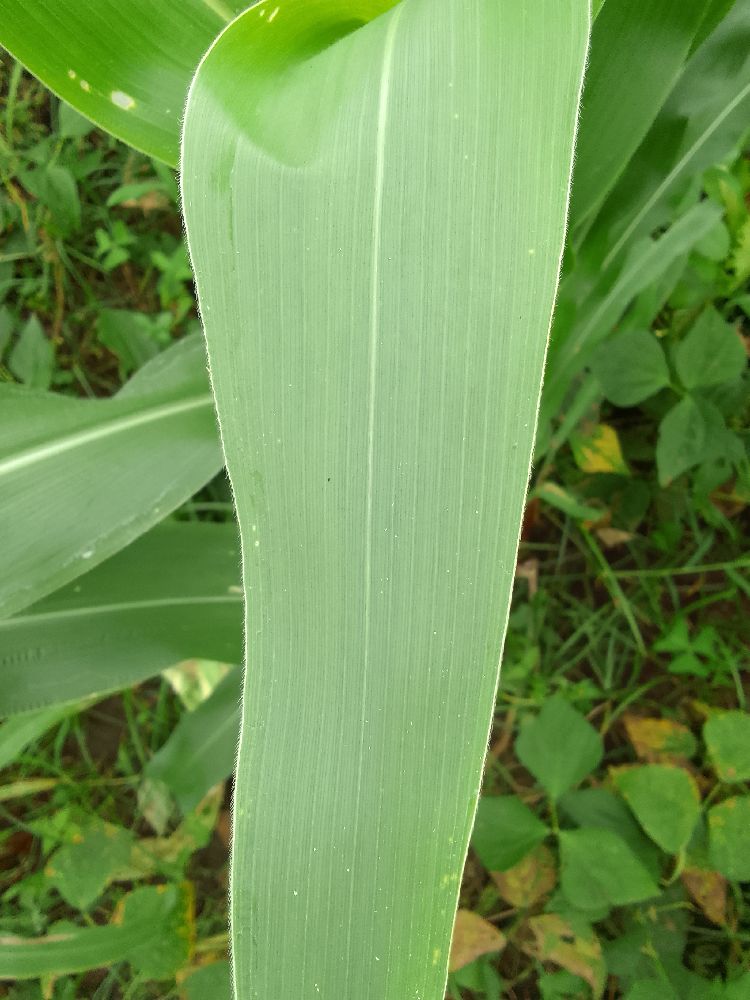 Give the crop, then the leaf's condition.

maize, healthy
